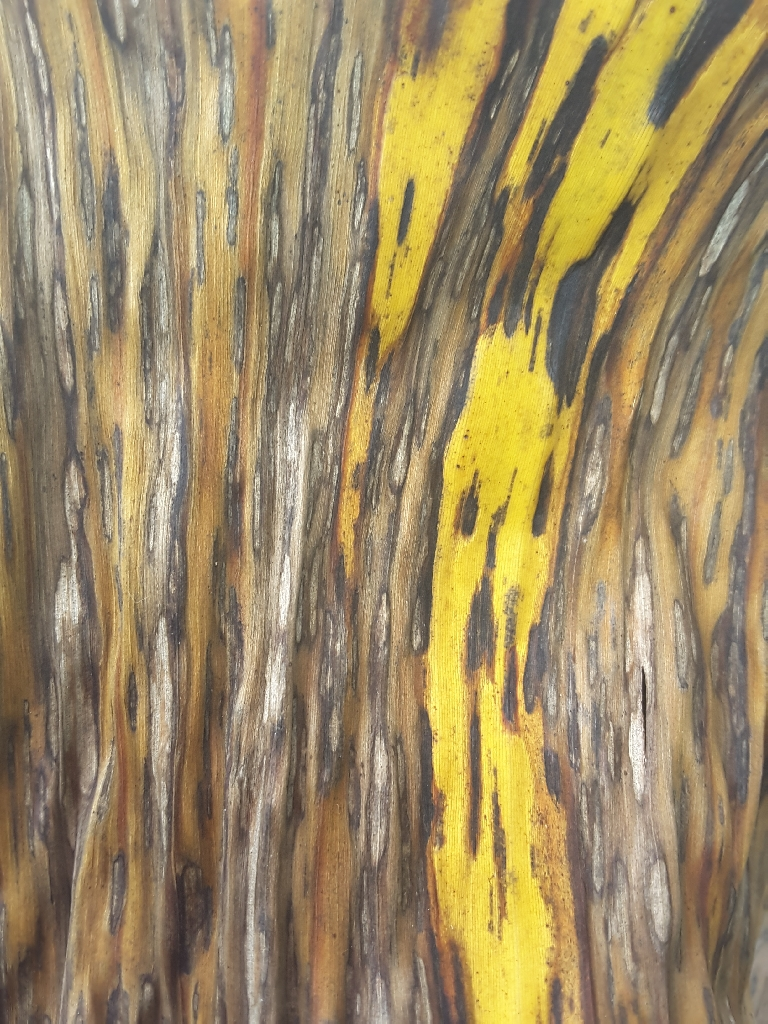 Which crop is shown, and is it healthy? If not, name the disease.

banana, black sigatoka
